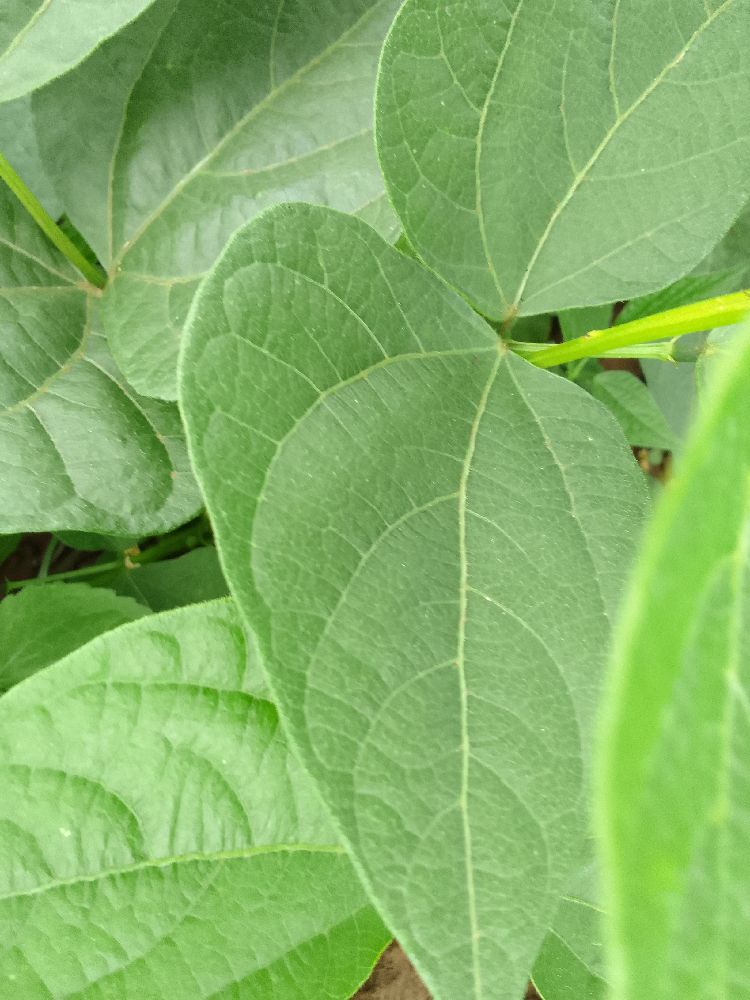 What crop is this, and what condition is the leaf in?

common bean, healthy
